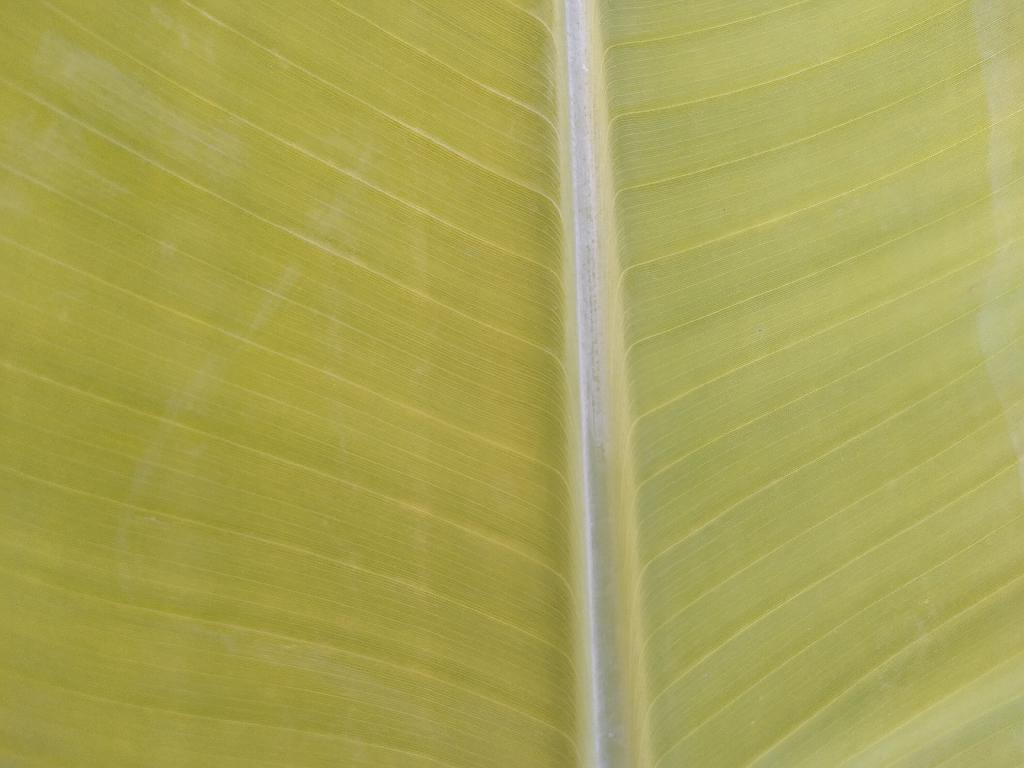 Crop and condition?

banana, healthy
